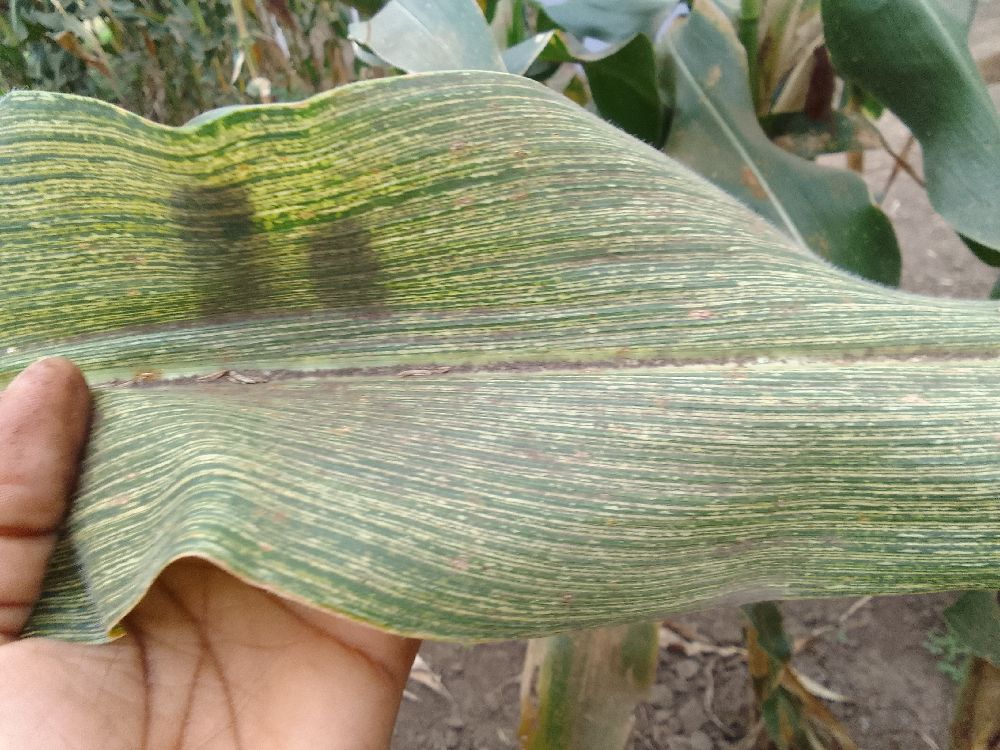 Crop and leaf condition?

maize, maize streak virus
